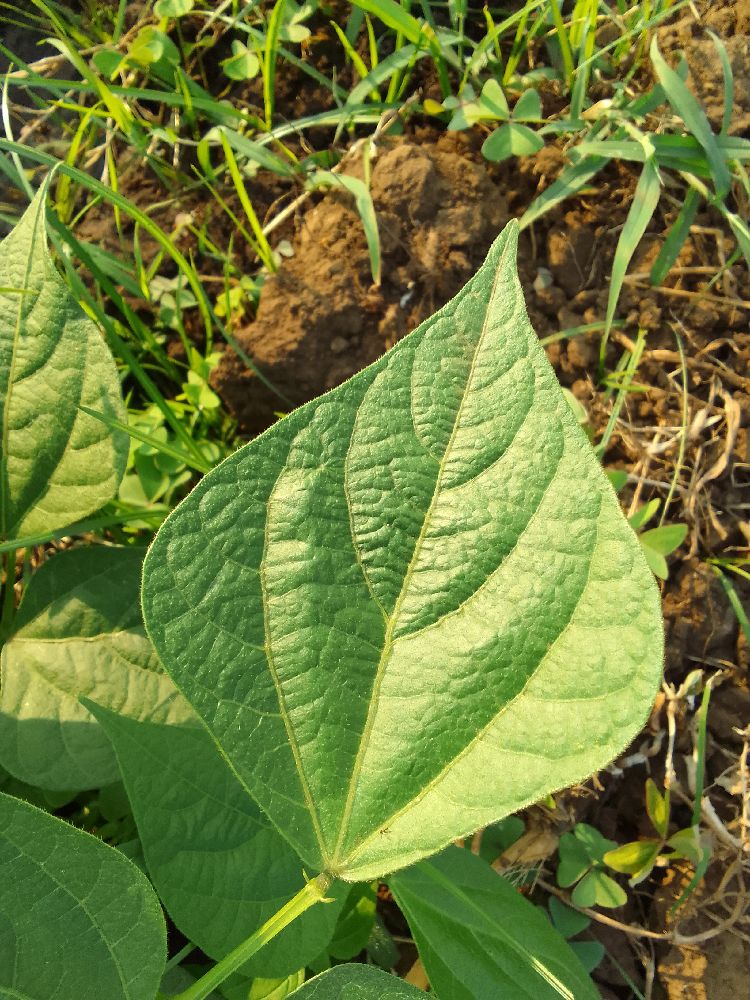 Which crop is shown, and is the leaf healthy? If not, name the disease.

common bean, healthy
